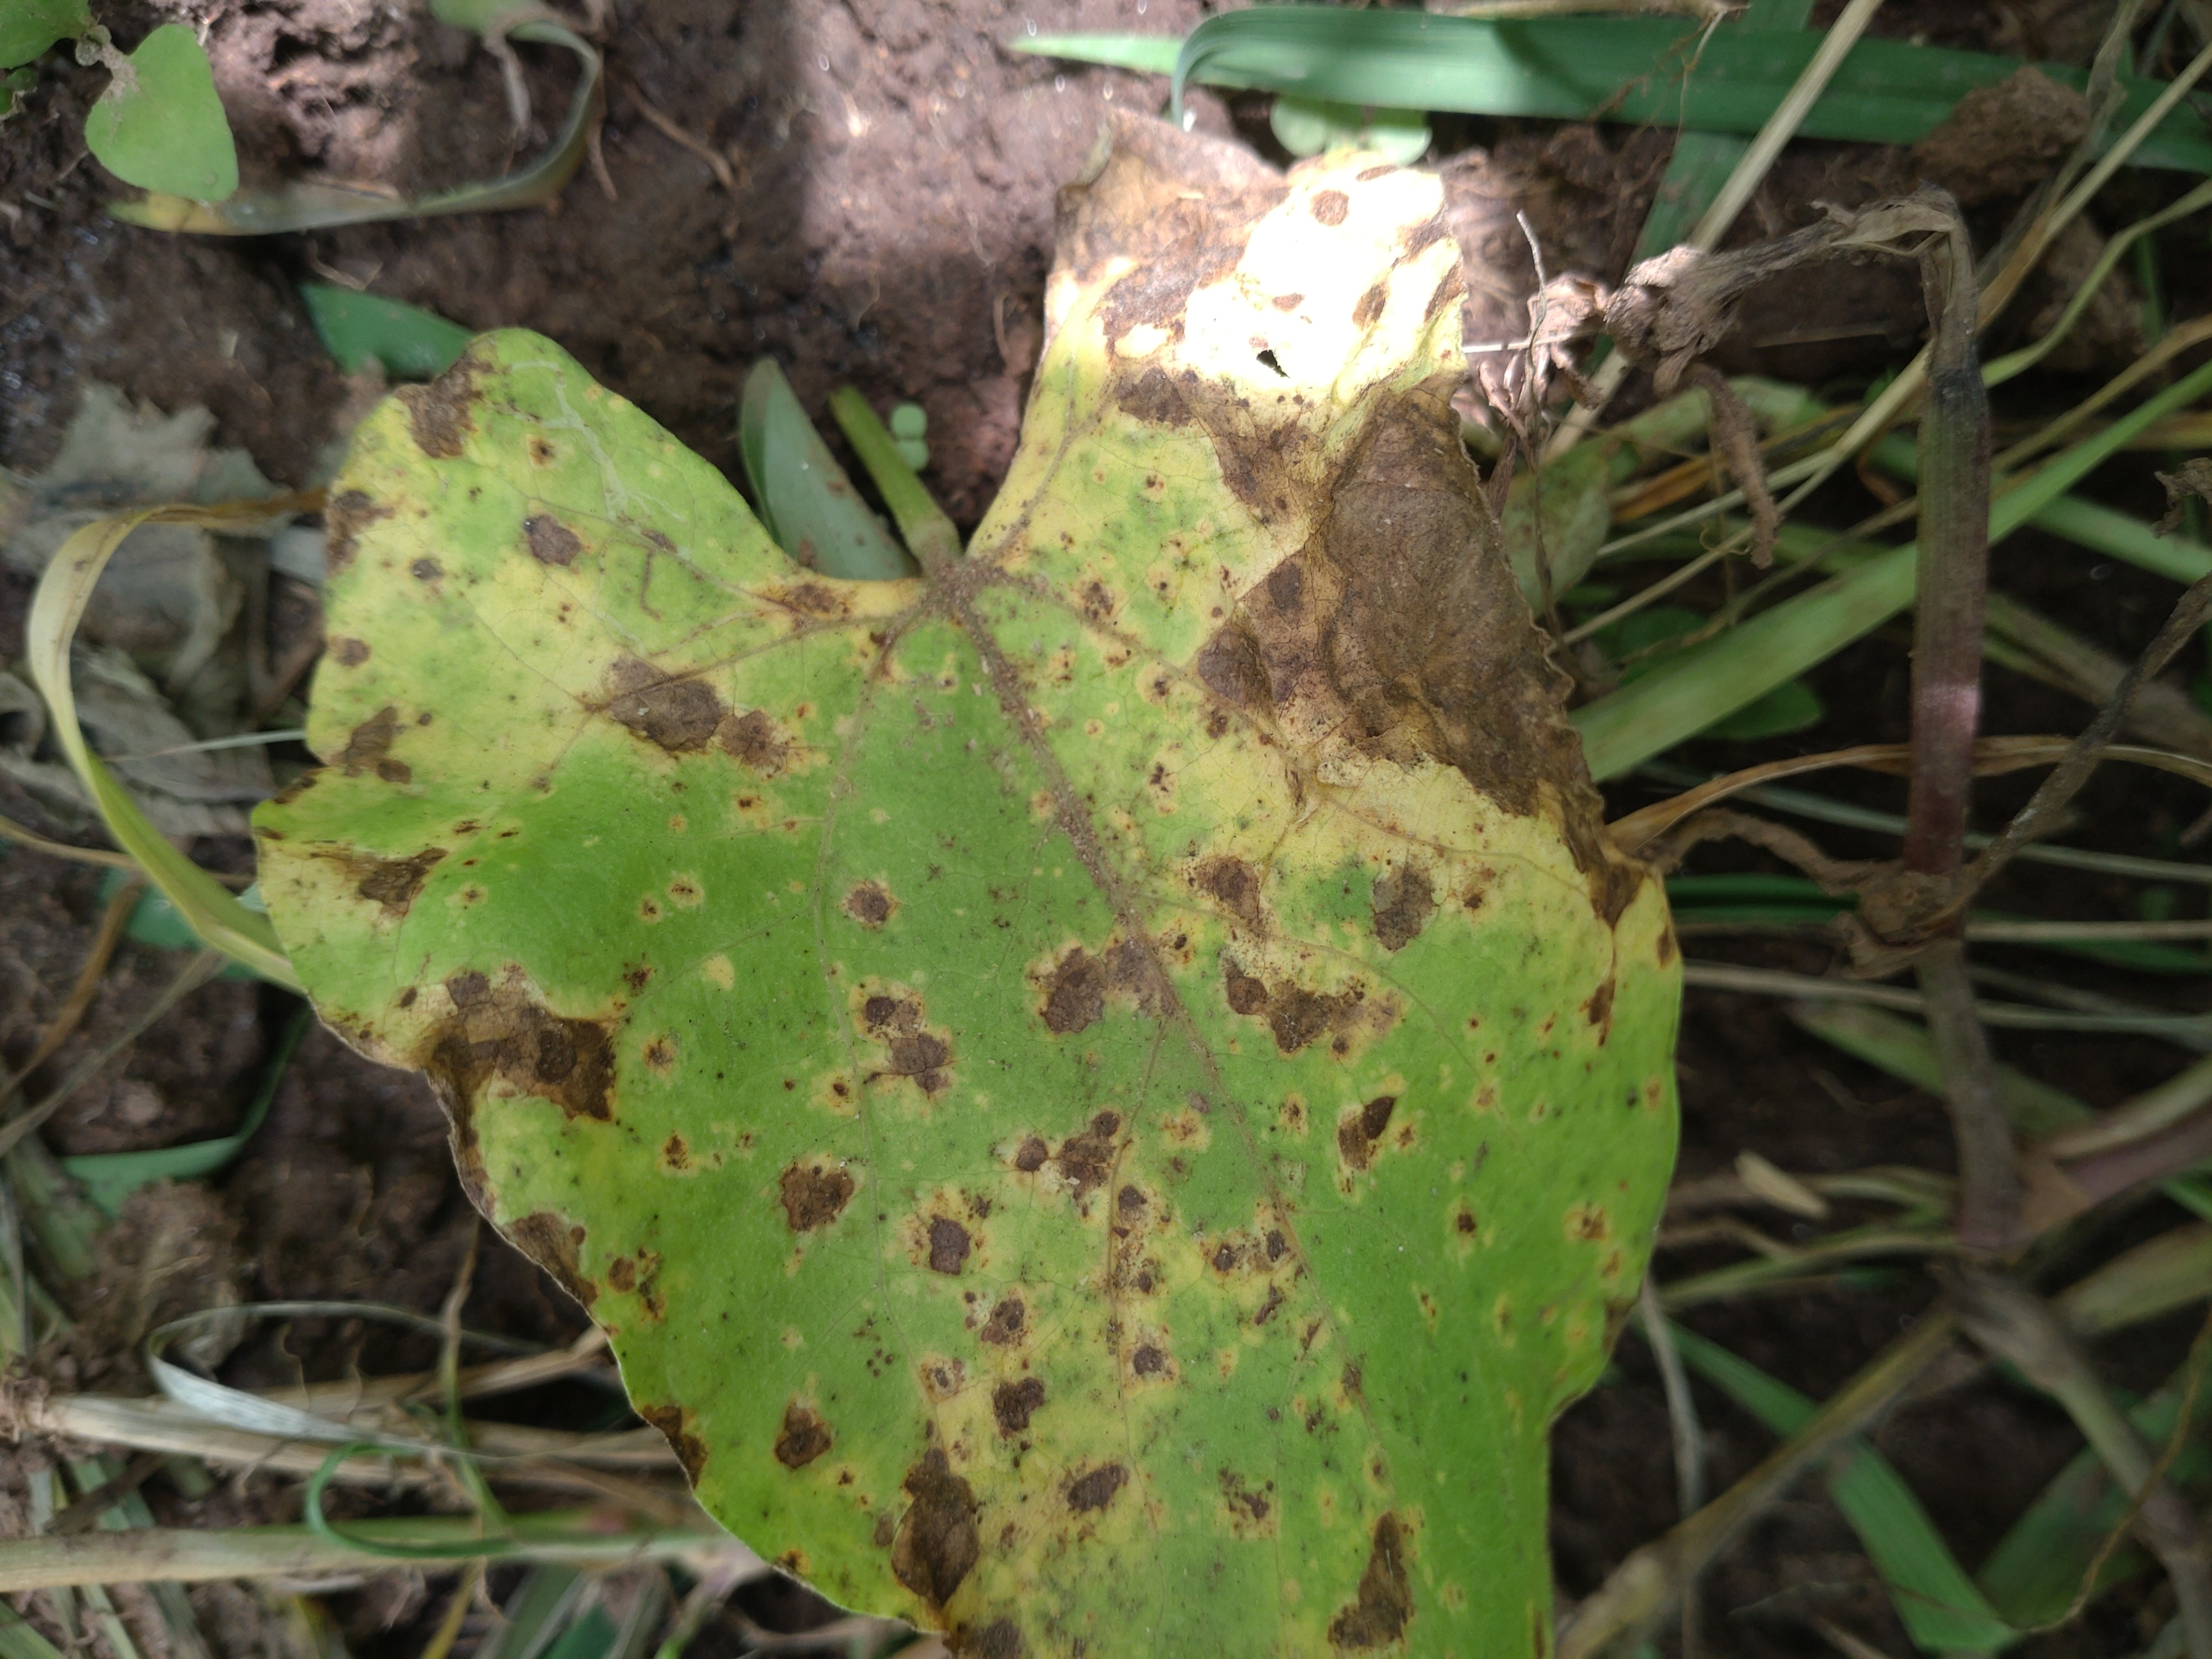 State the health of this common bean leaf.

rust
